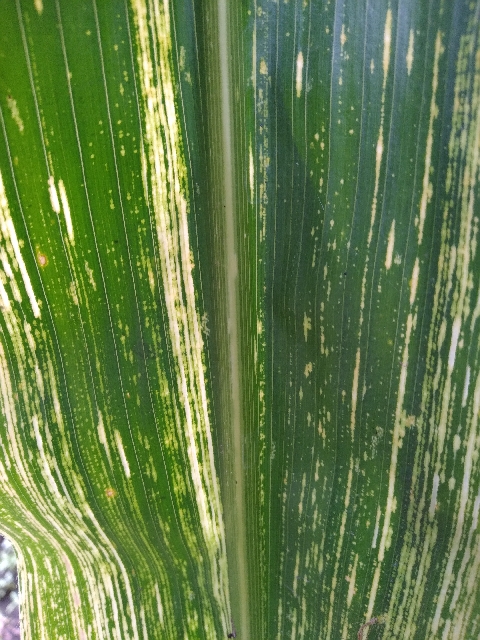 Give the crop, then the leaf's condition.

maize, maize streak virus
